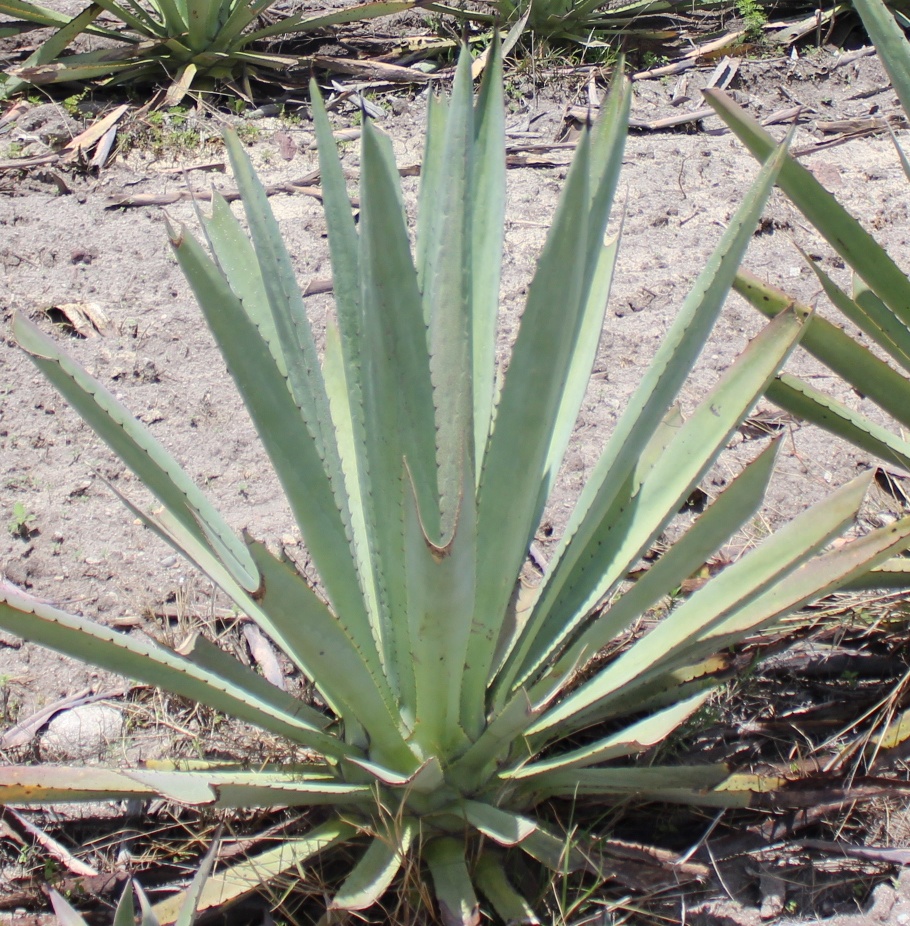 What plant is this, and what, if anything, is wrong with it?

agave, yellow
